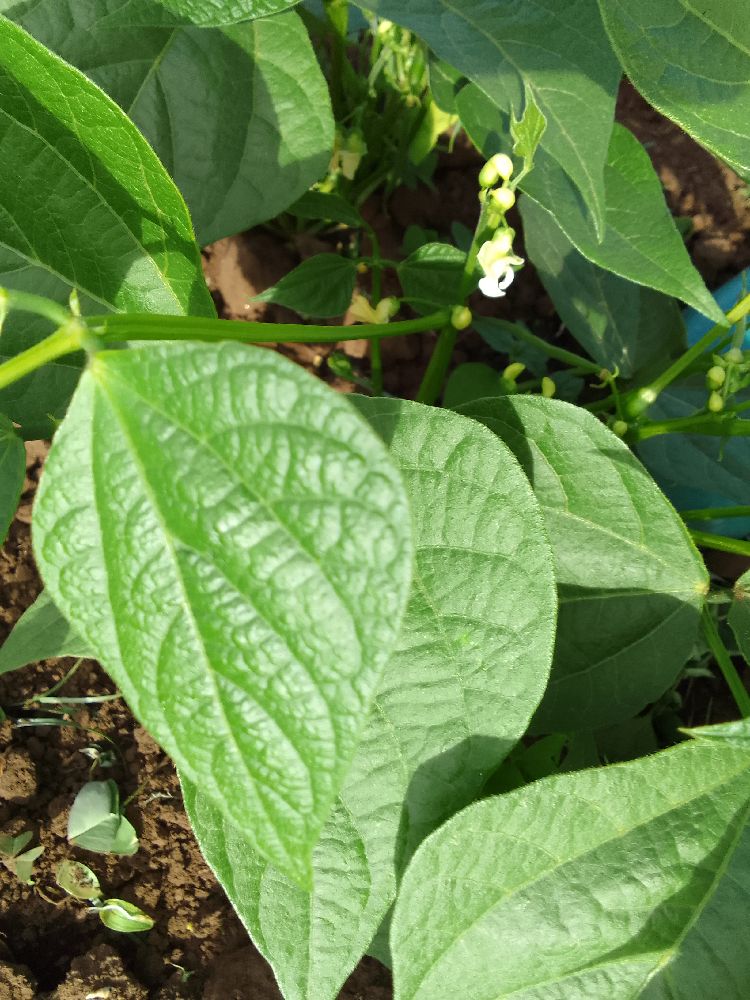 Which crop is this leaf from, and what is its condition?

common bean, healthy
